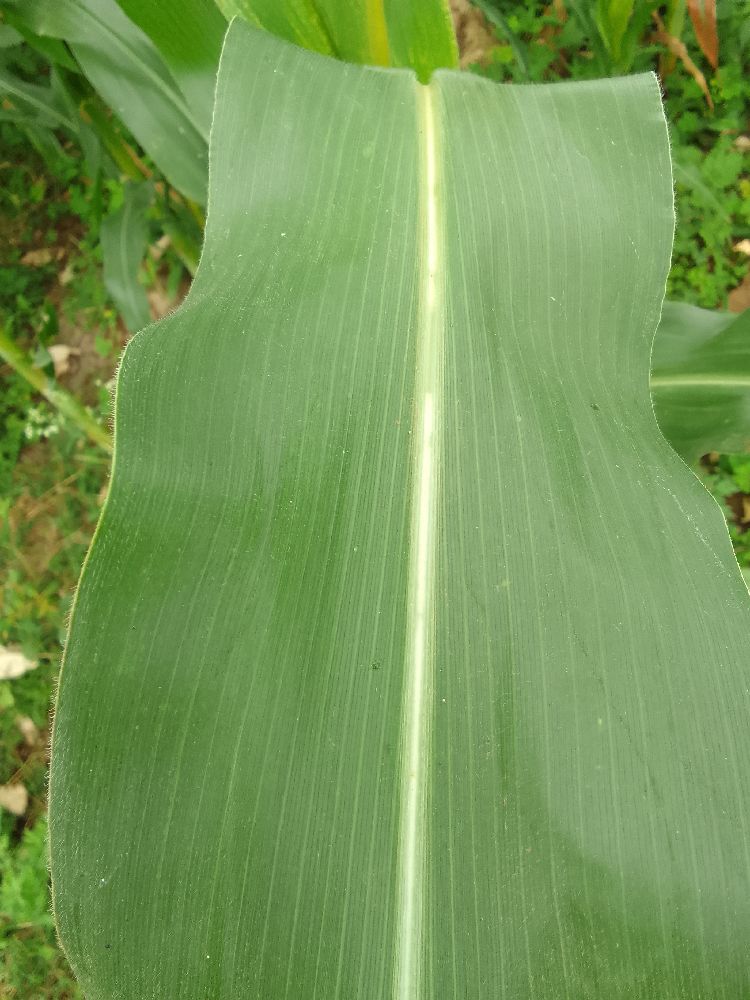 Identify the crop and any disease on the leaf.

maize, healthy
